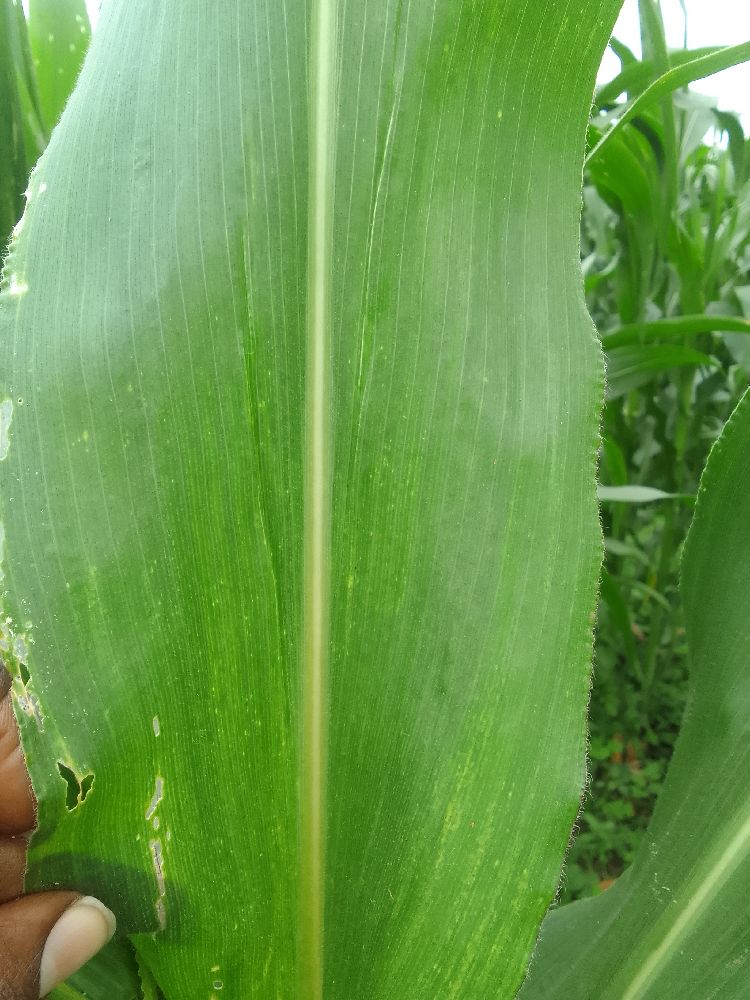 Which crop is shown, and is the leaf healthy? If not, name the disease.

maize, maize streak virus
